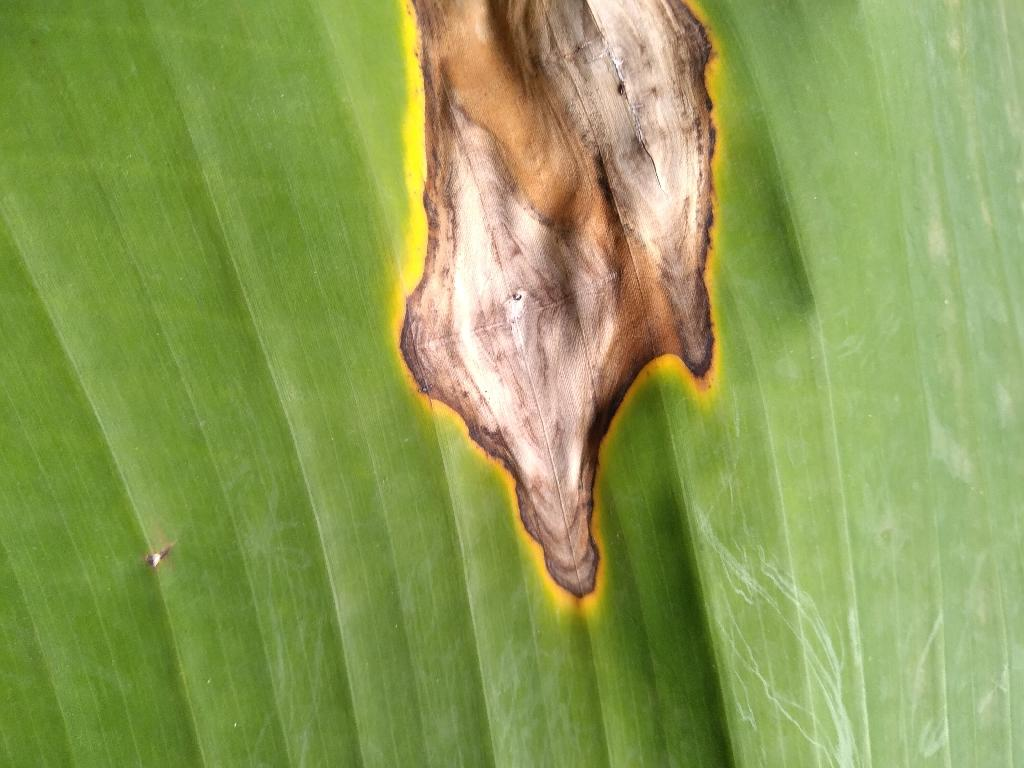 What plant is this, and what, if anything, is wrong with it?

banana, black sigatoka
